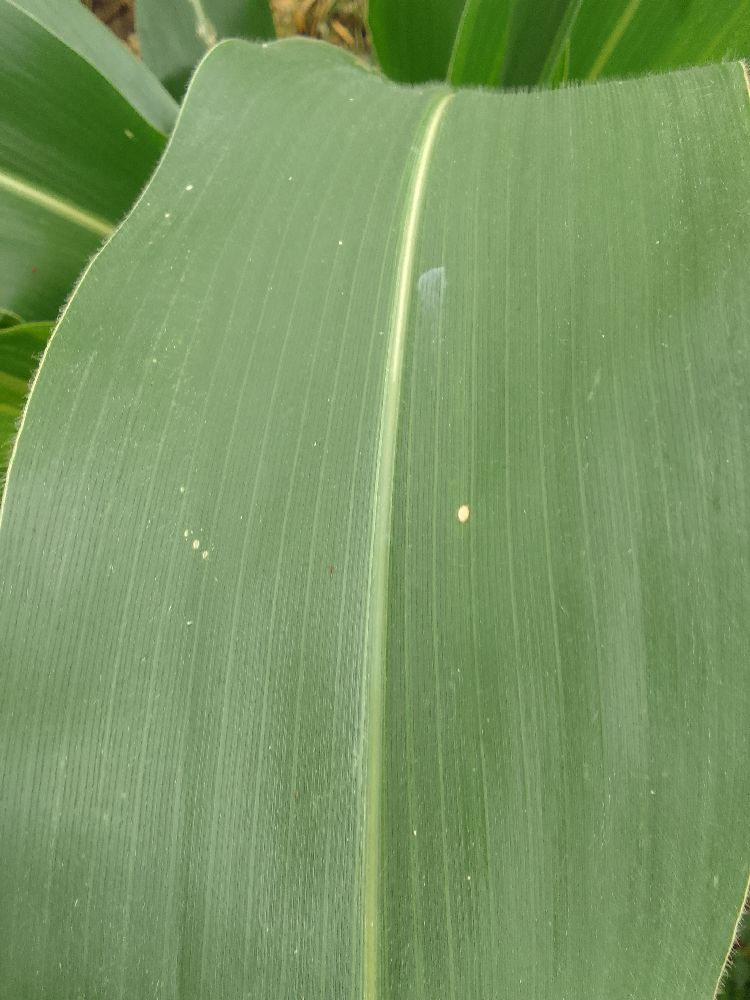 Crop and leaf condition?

maize, healthy
